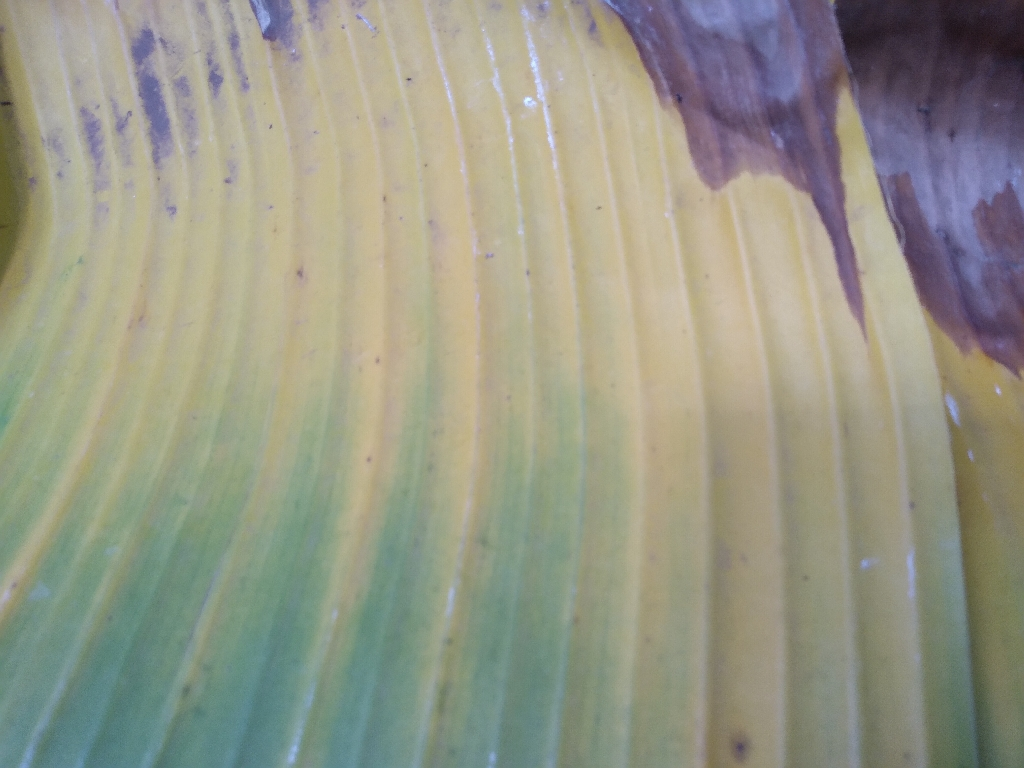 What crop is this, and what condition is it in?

banana, fusarium wilt race 1
